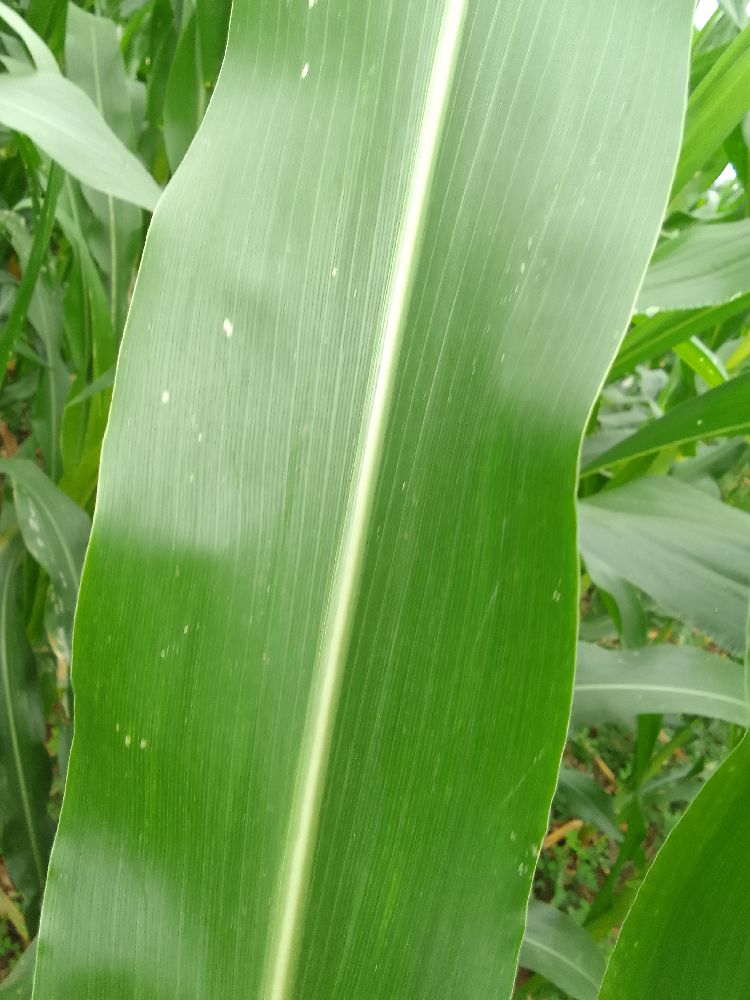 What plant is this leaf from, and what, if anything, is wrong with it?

maize, healthy
